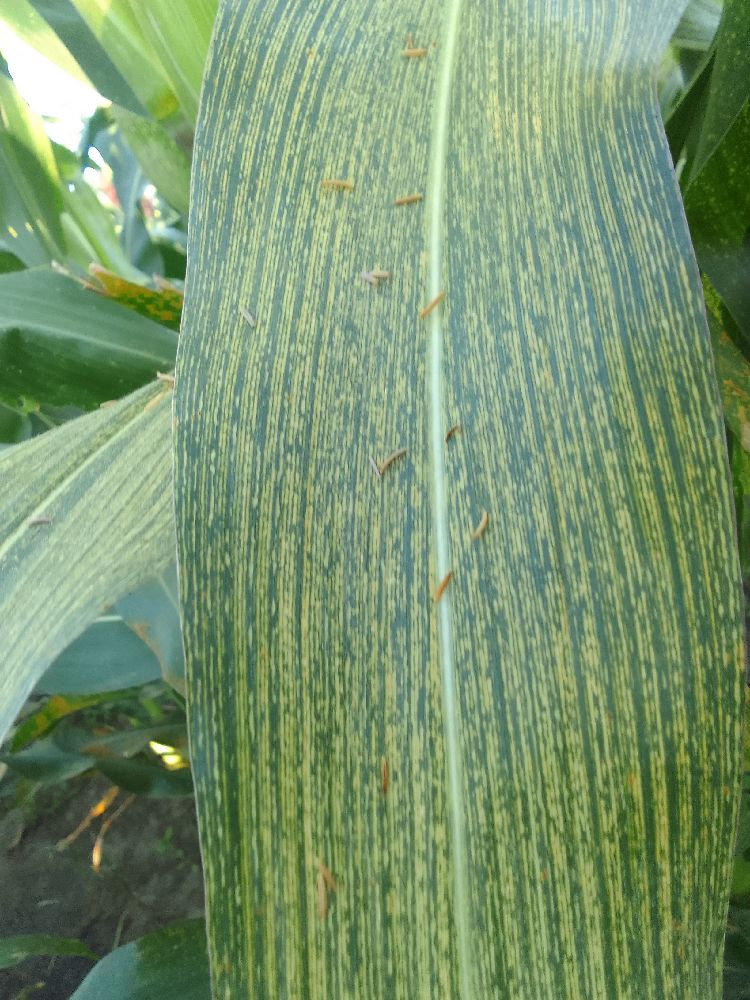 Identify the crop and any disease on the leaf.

maize, maize streak virus
